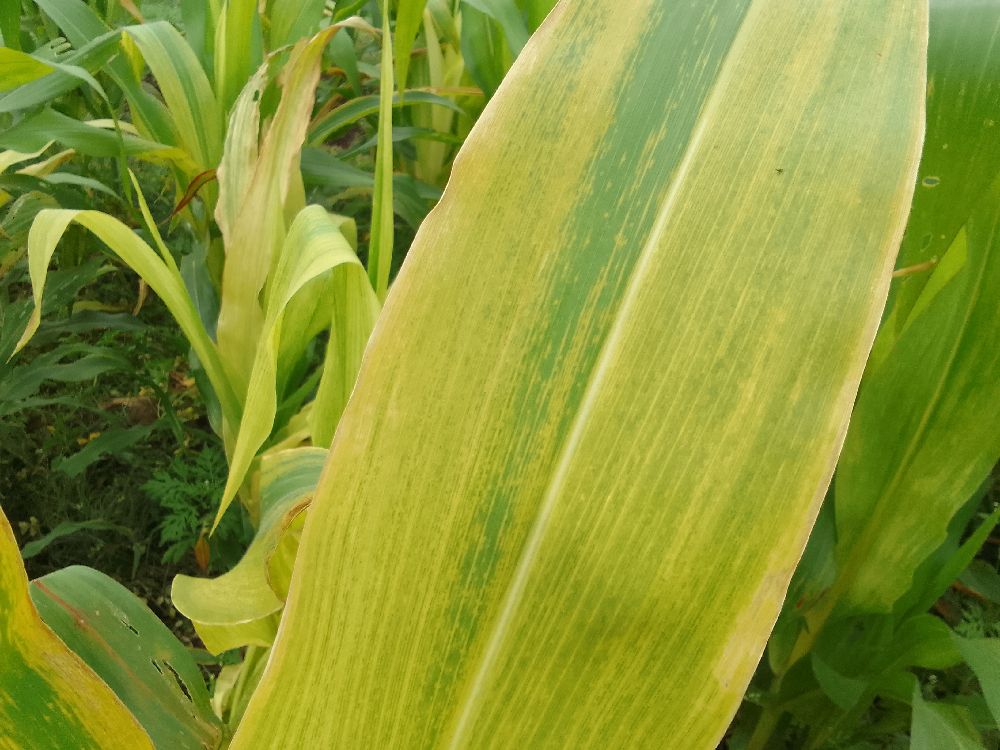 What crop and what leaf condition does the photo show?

maize, maize lethal necrosis
